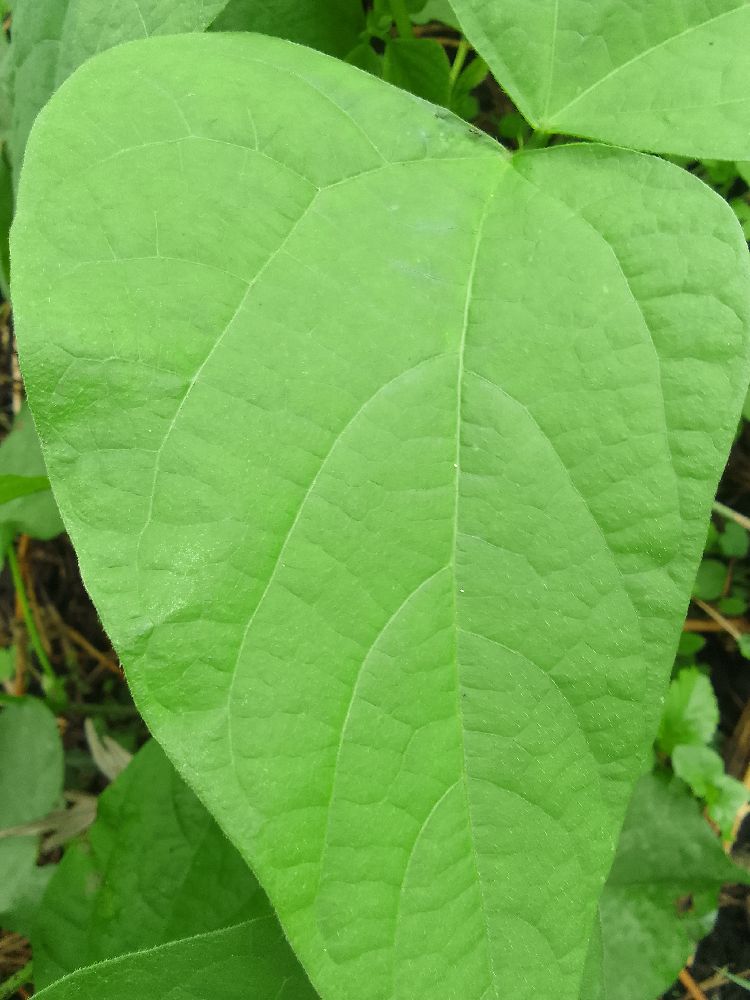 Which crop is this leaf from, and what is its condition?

common bean, healthy
